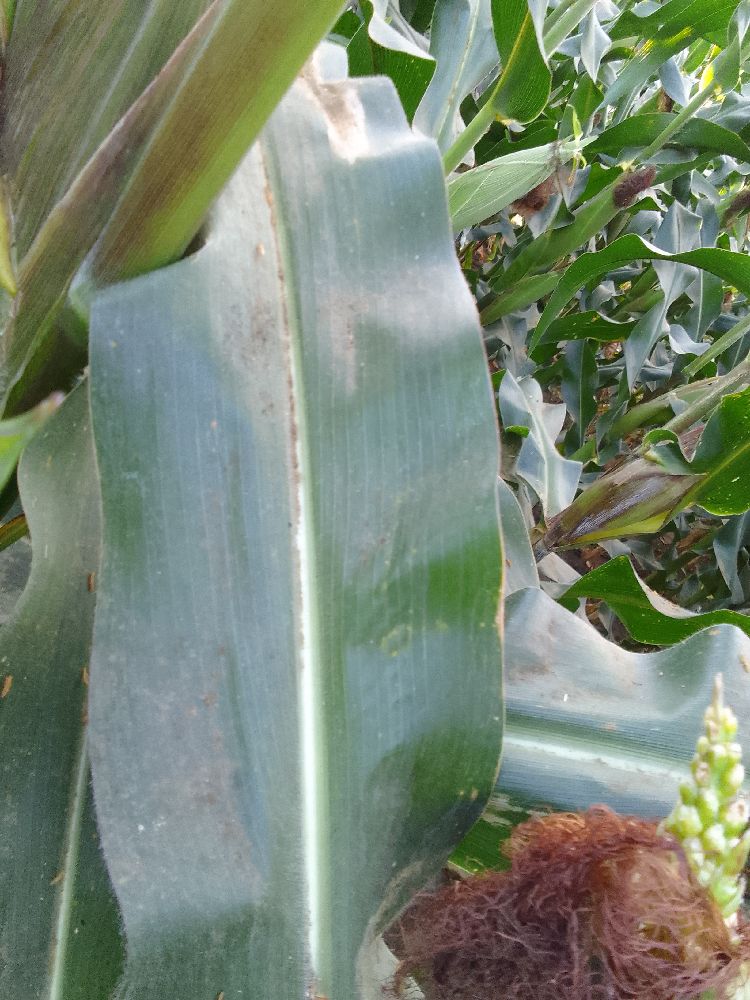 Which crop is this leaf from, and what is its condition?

maize, healthy
